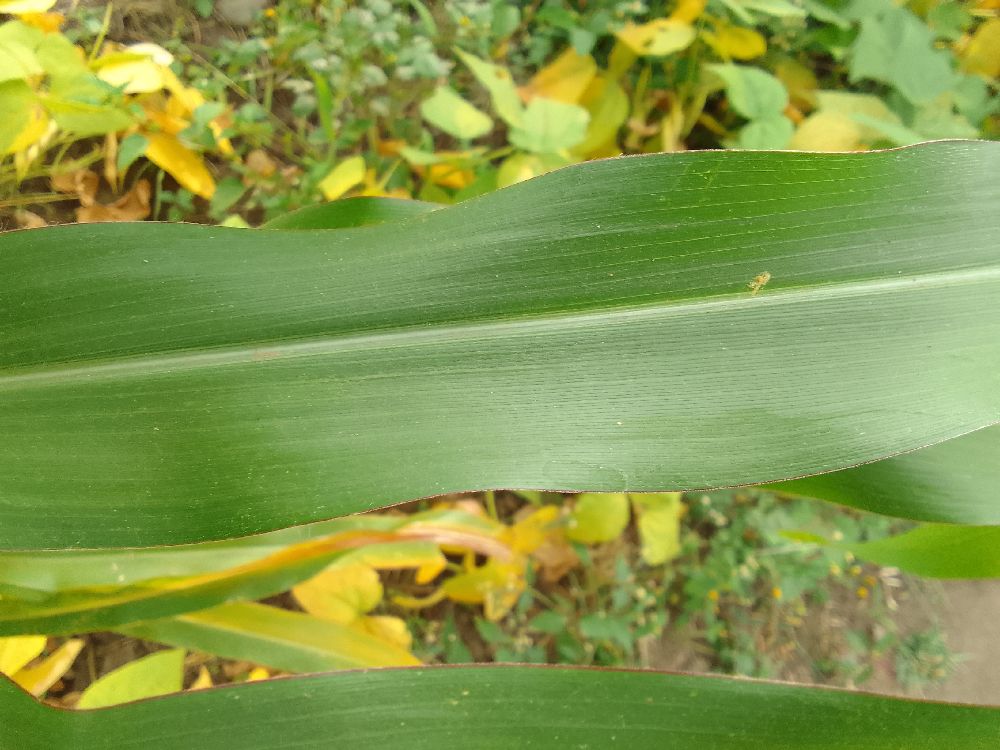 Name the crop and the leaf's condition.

maize, healthy
